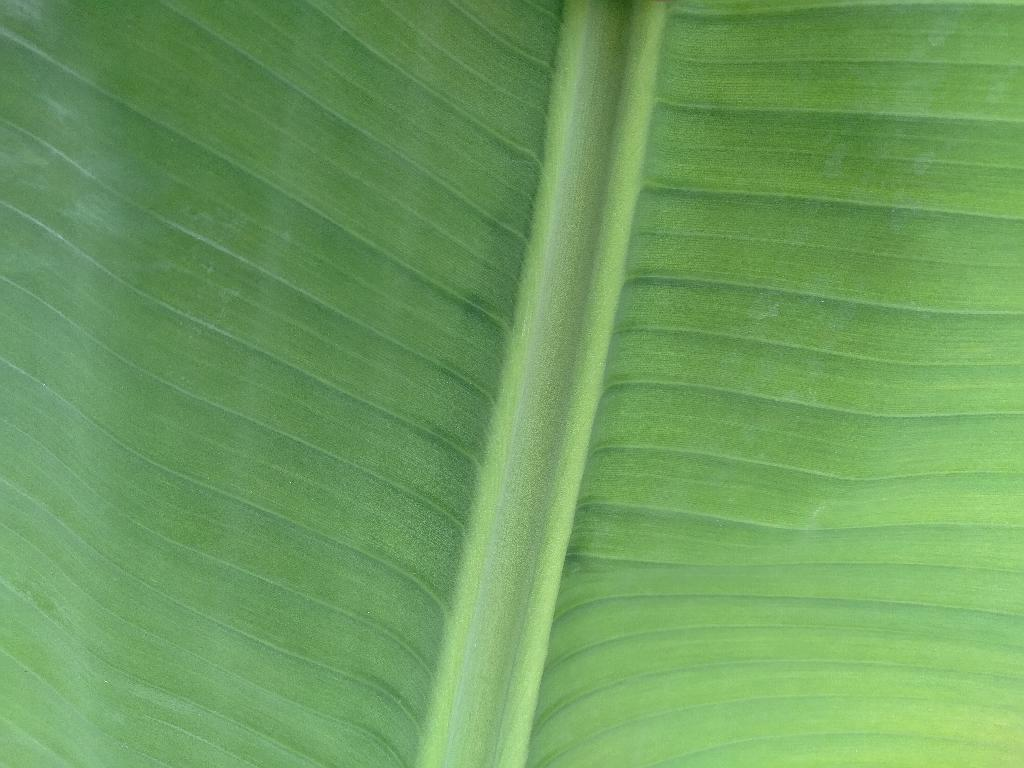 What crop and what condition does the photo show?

banana, healthy
